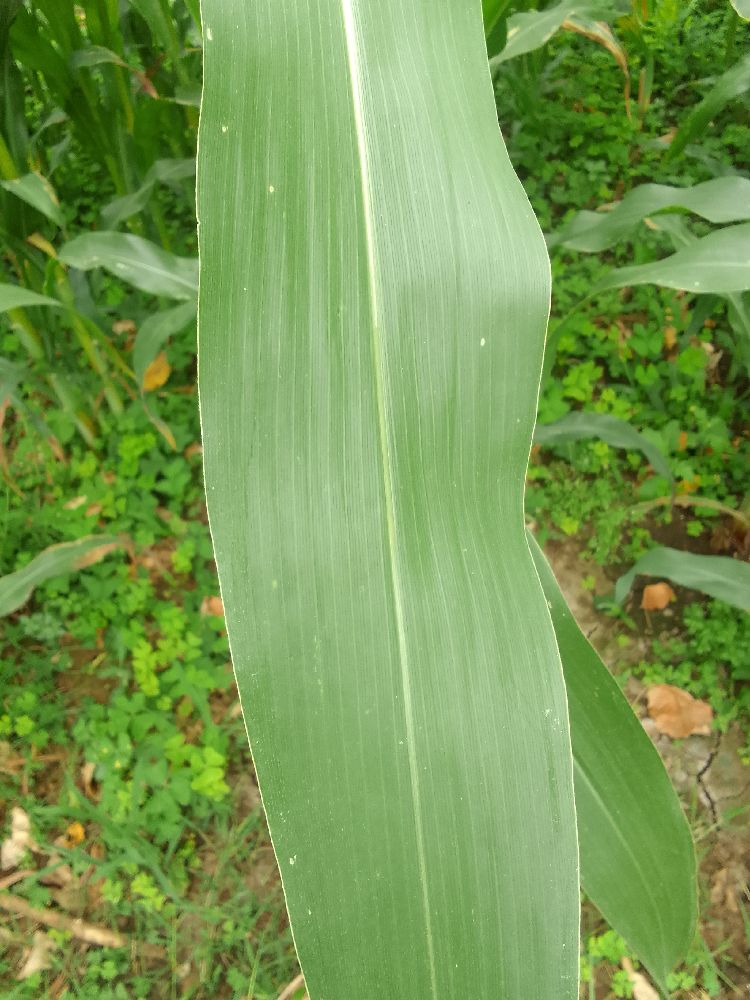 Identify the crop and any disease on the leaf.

maize, healthy
